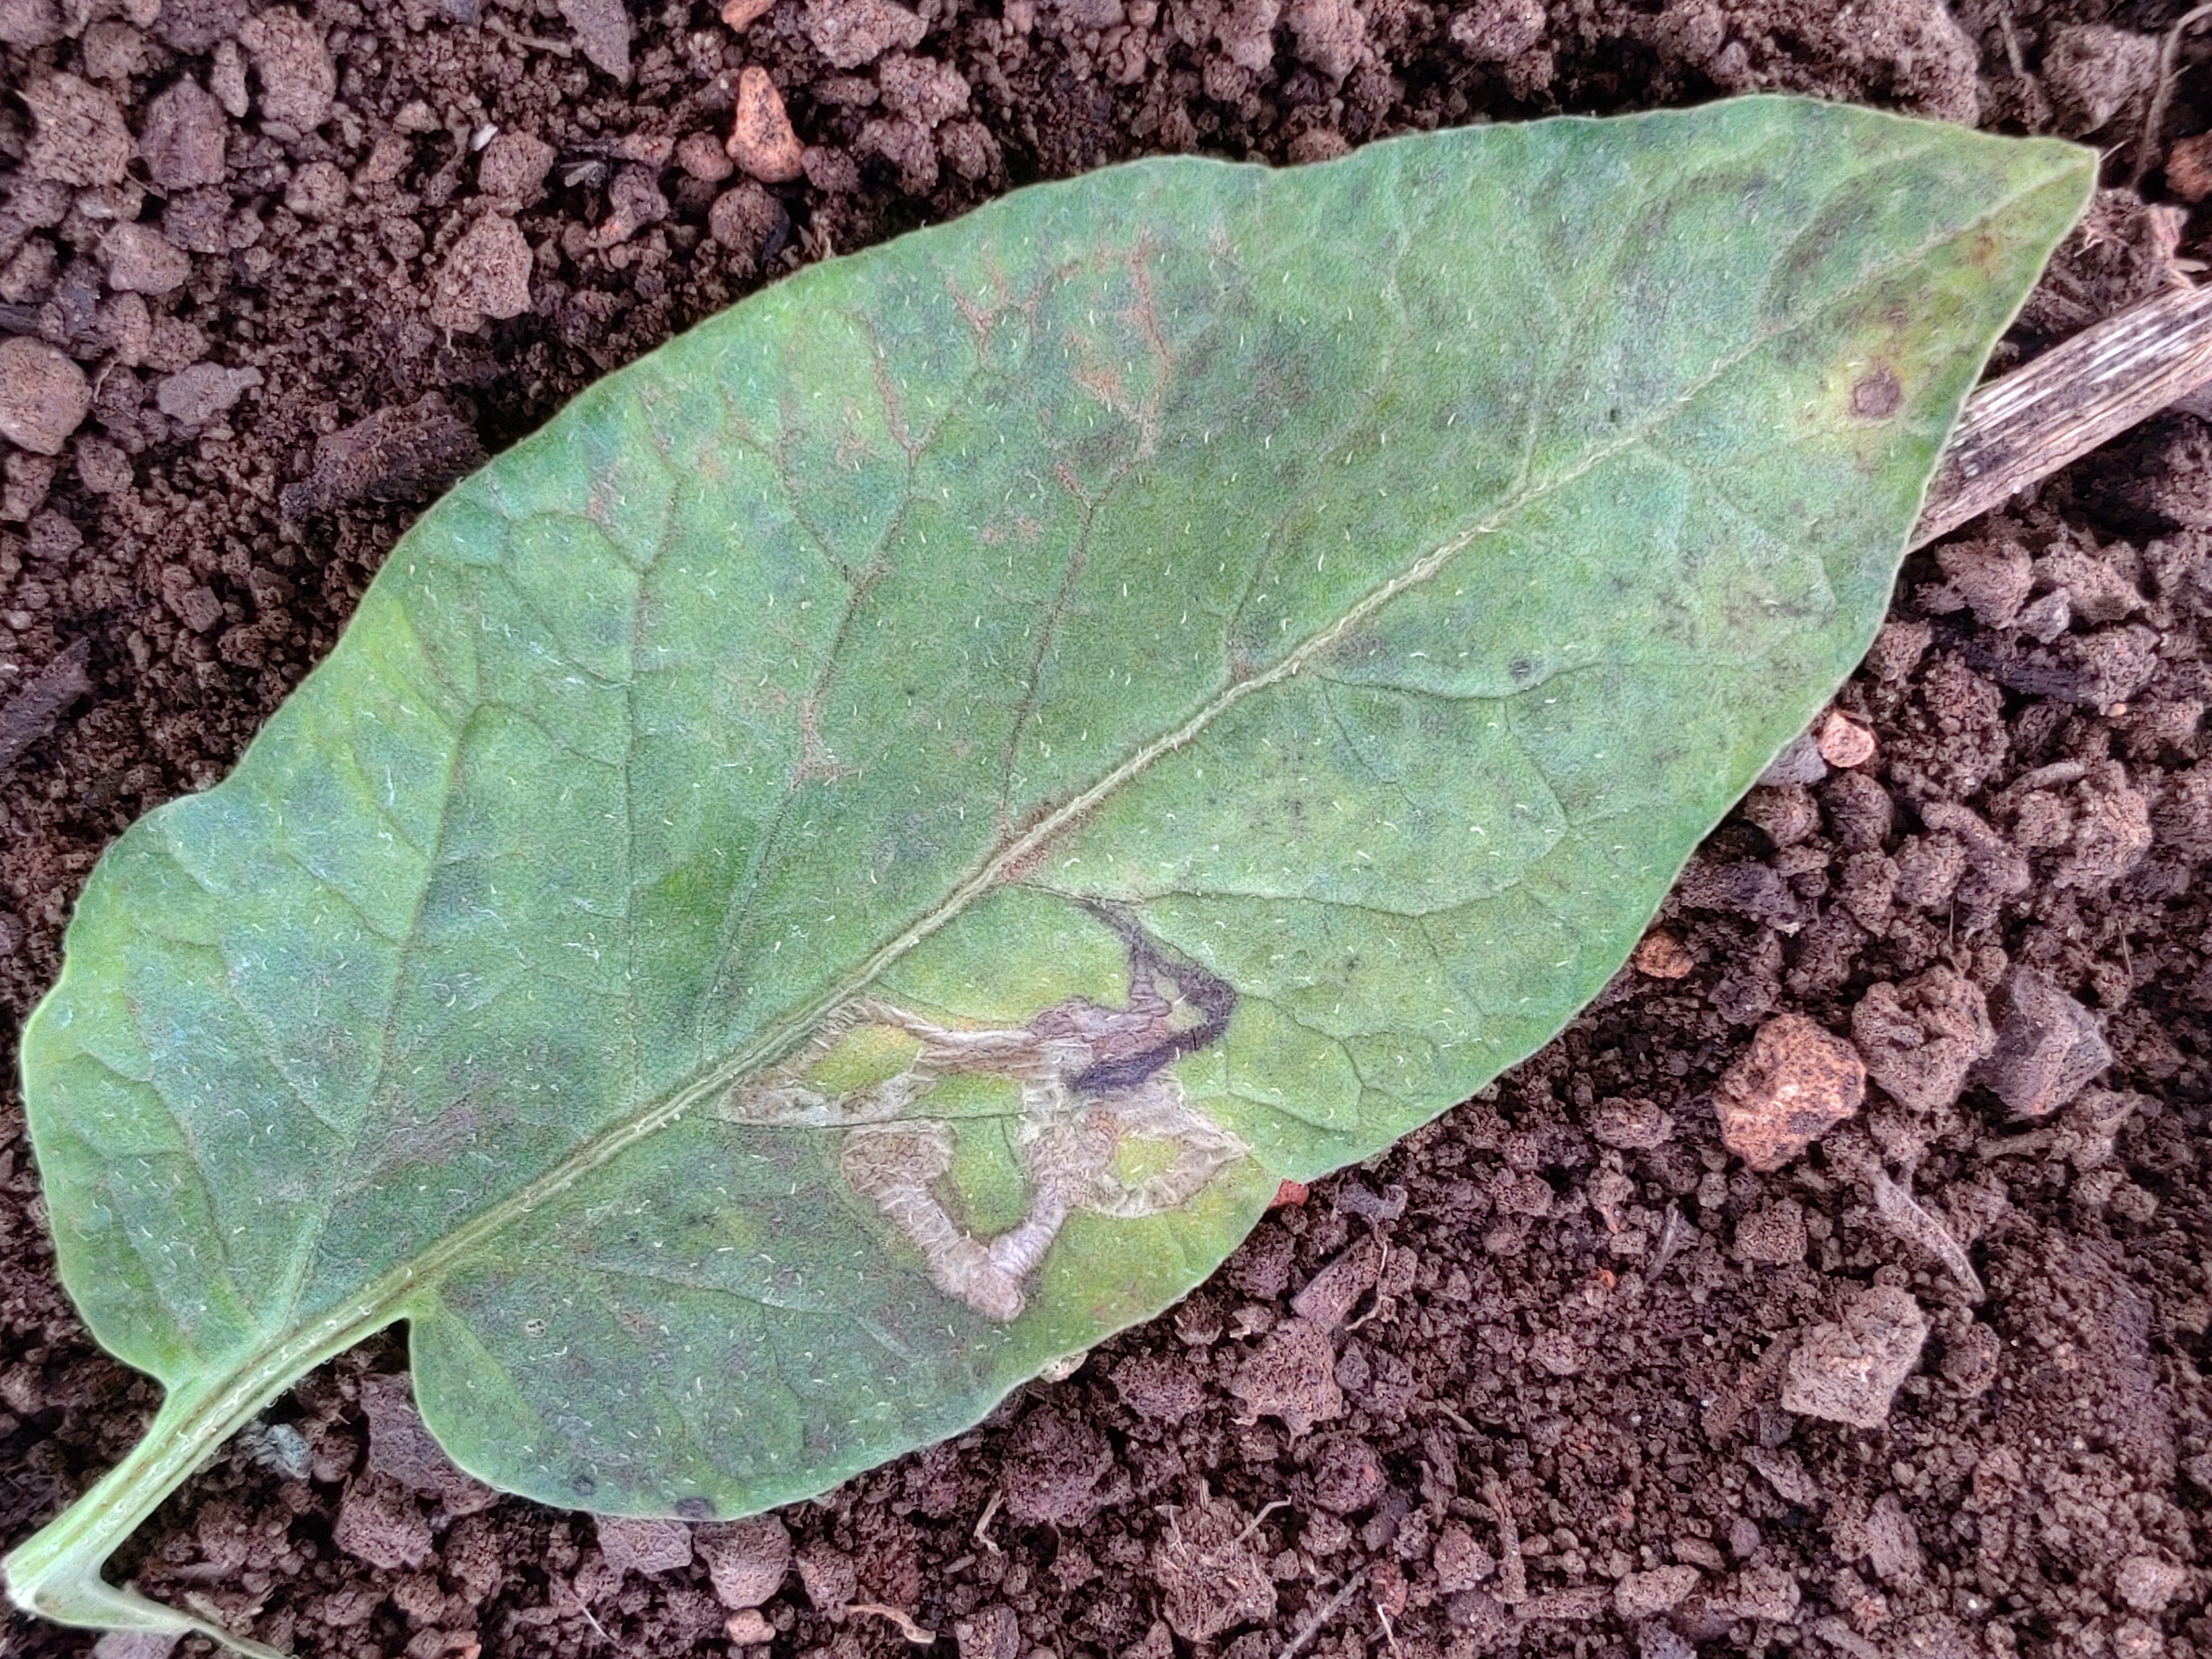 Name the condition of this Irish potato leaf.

late blight
